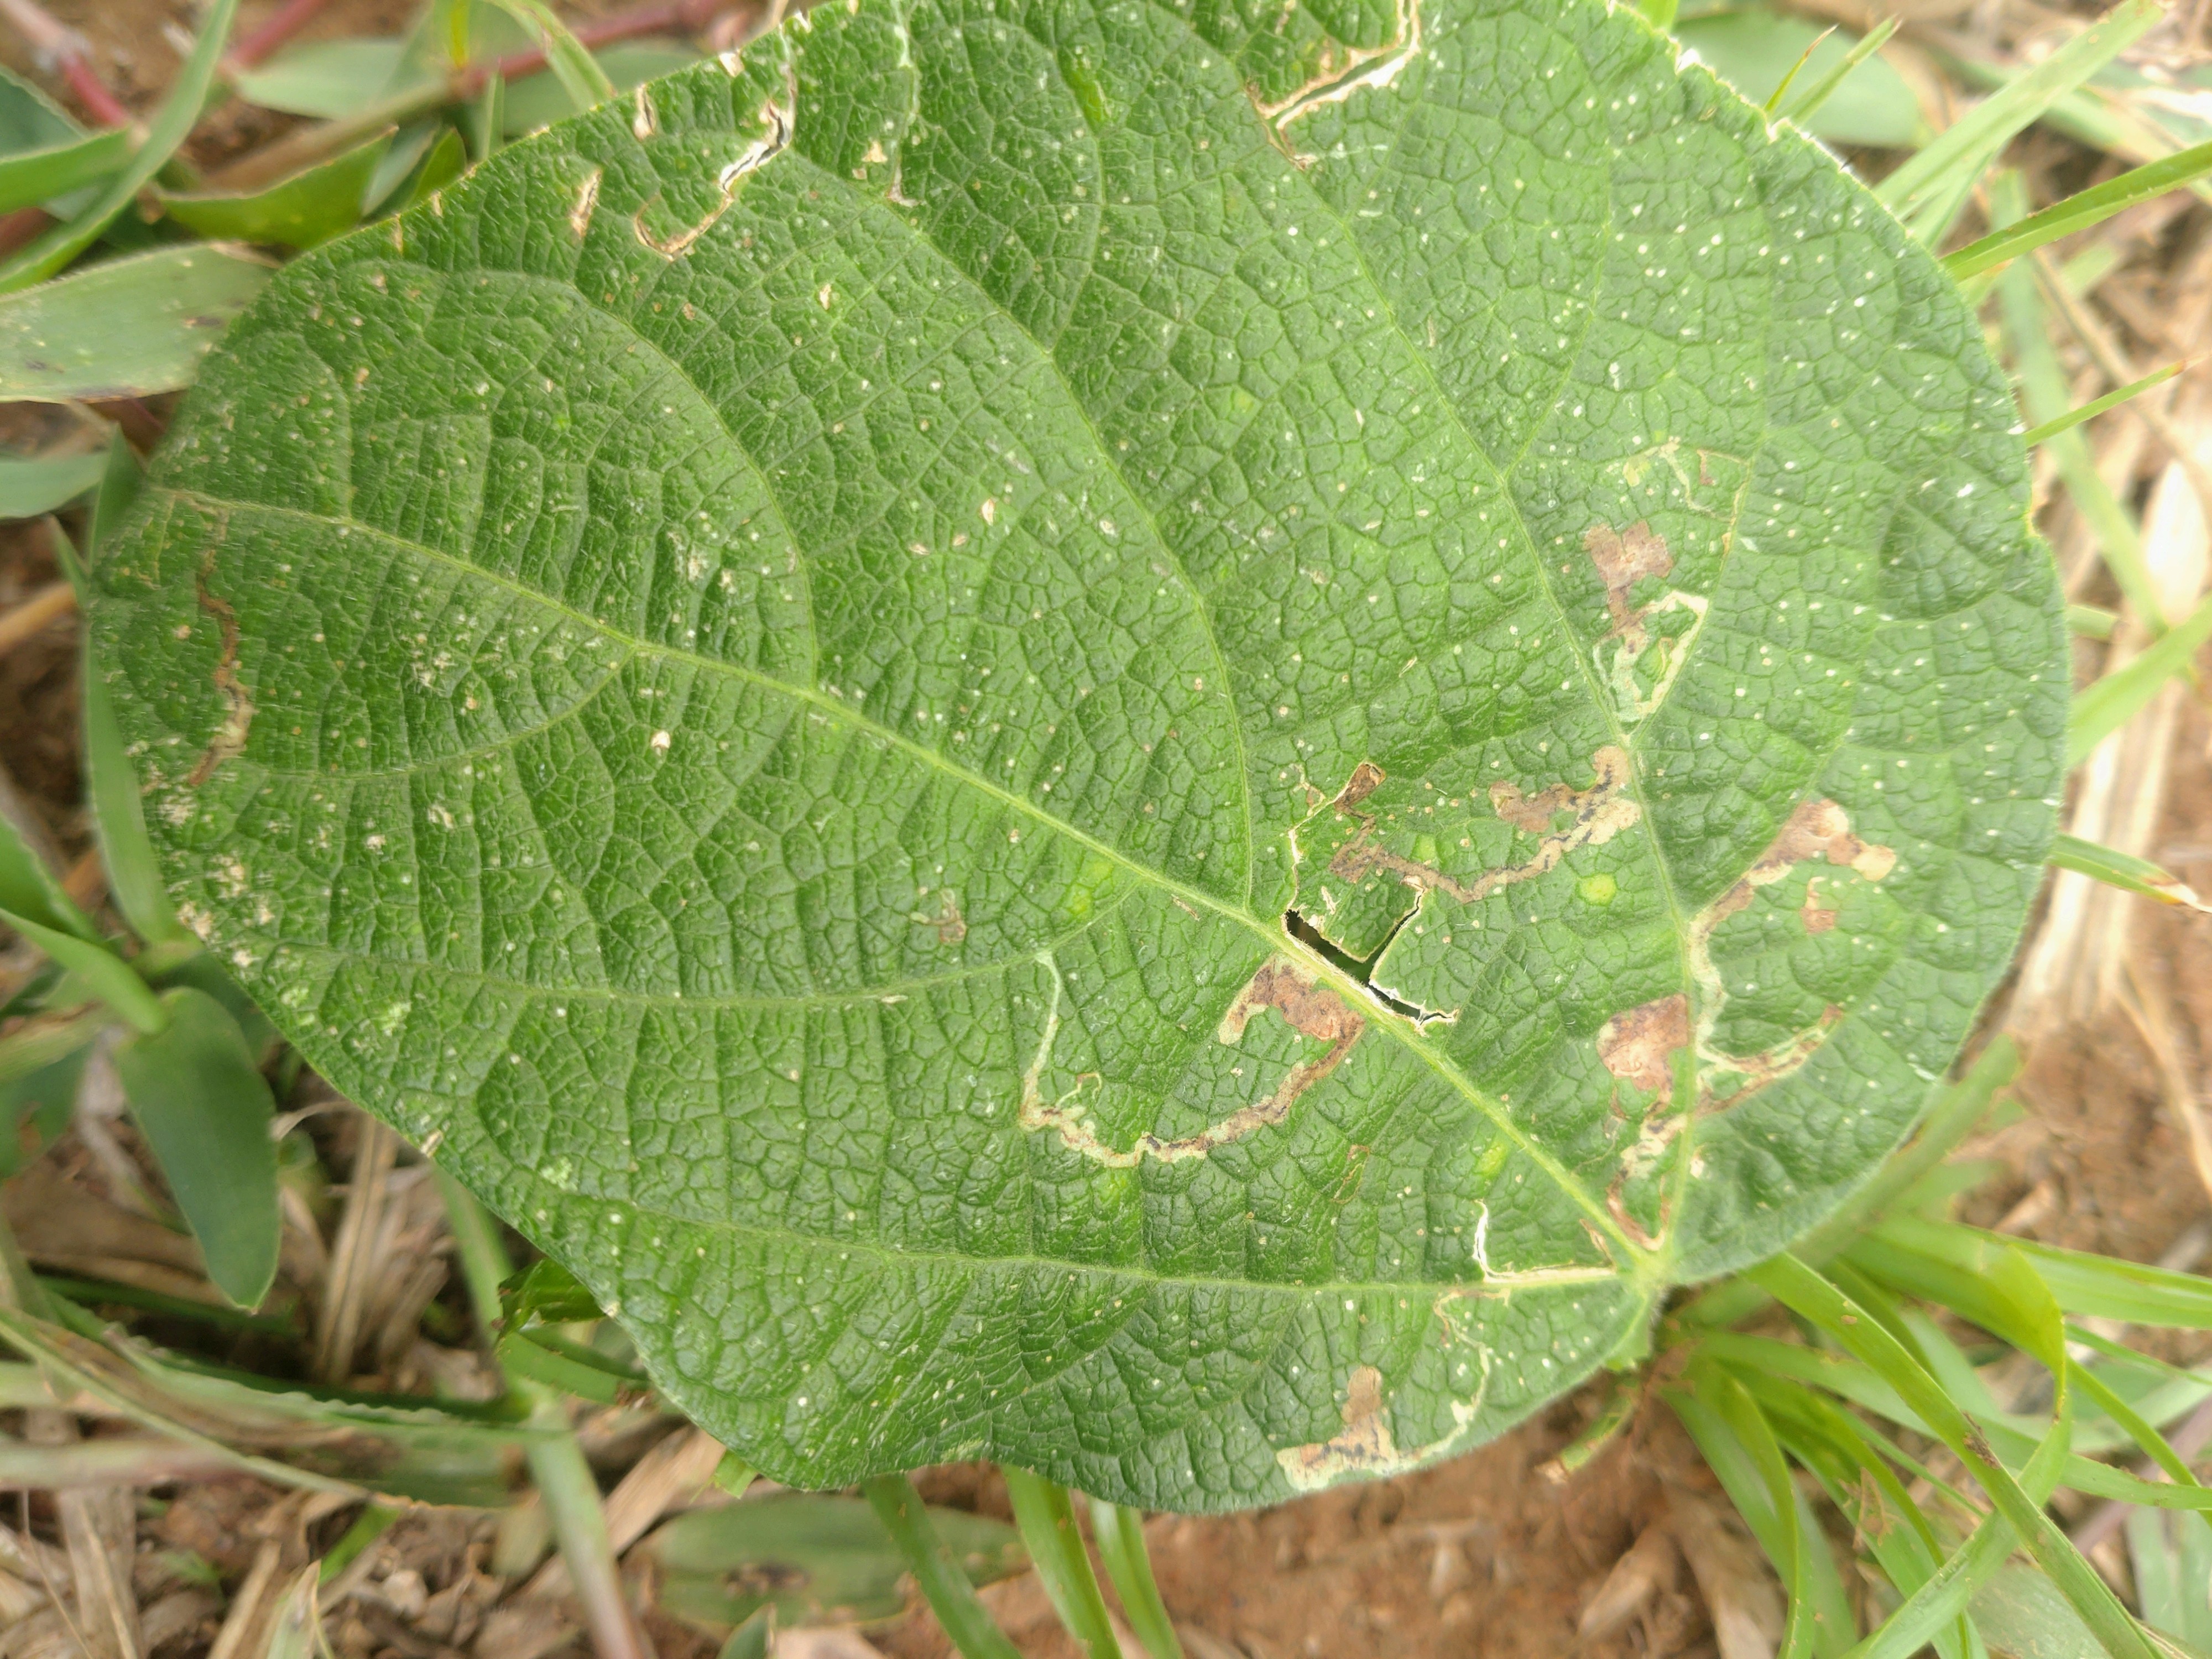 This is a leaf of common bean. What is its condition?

anthracnose
